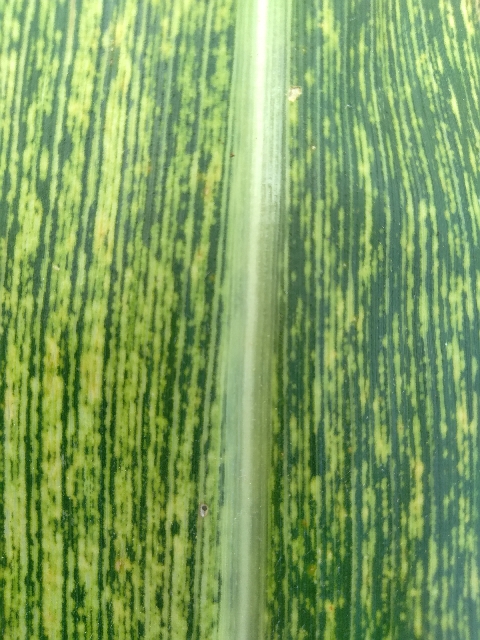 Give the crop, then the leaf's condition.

maize, maize streak virus
